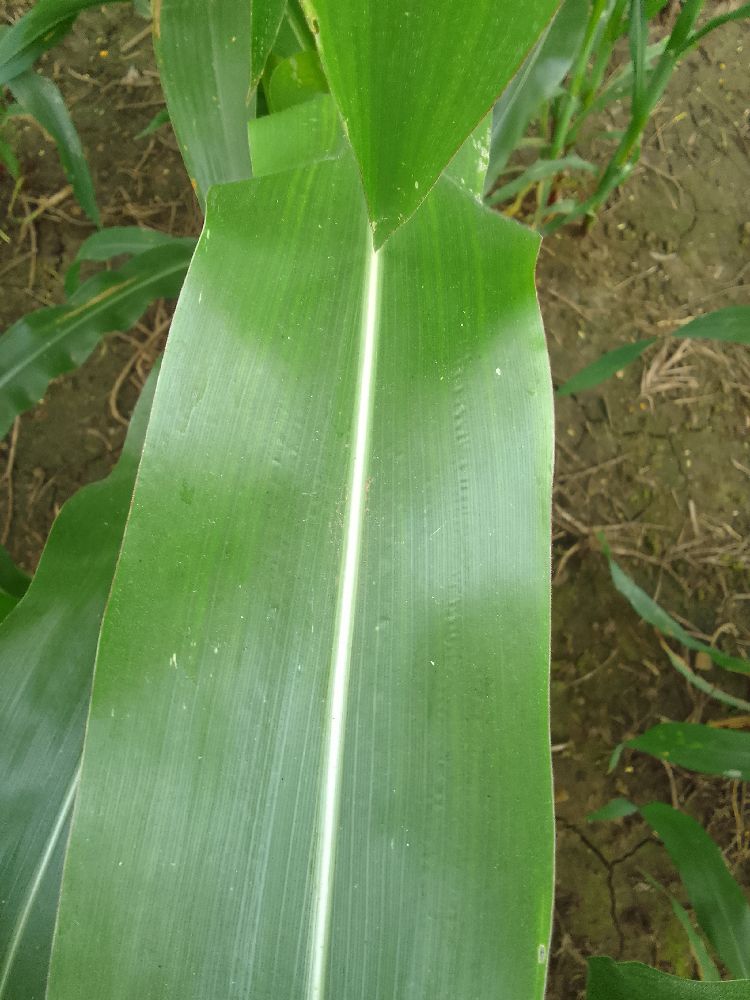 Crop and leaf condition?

maize, healthy
